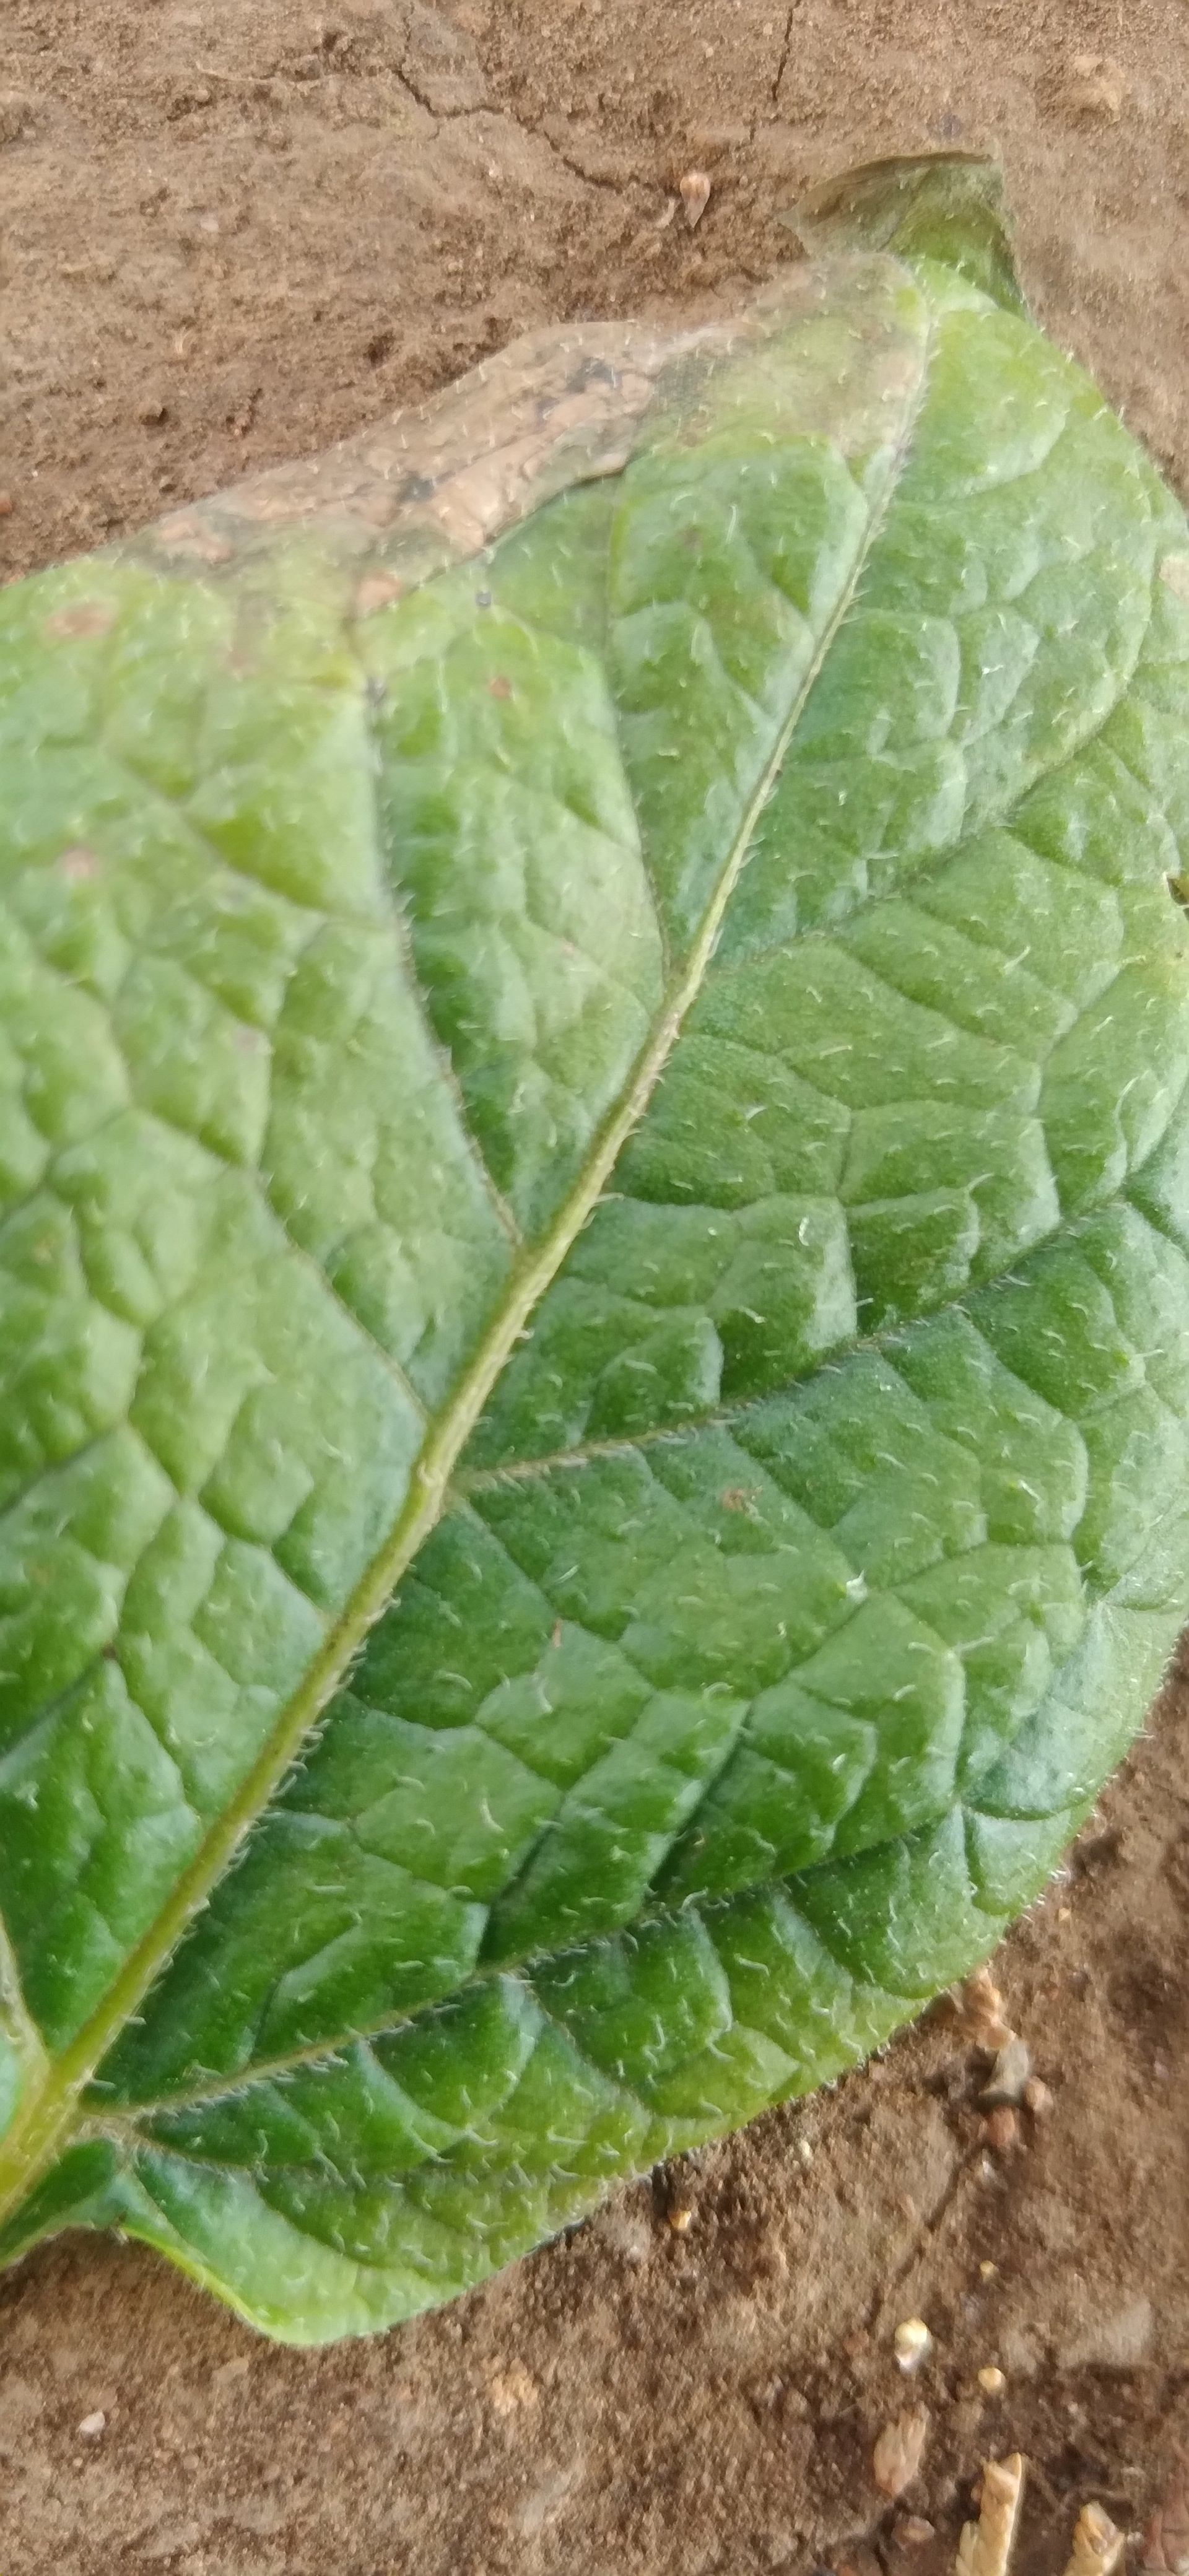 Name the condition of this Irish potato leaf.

early blight
